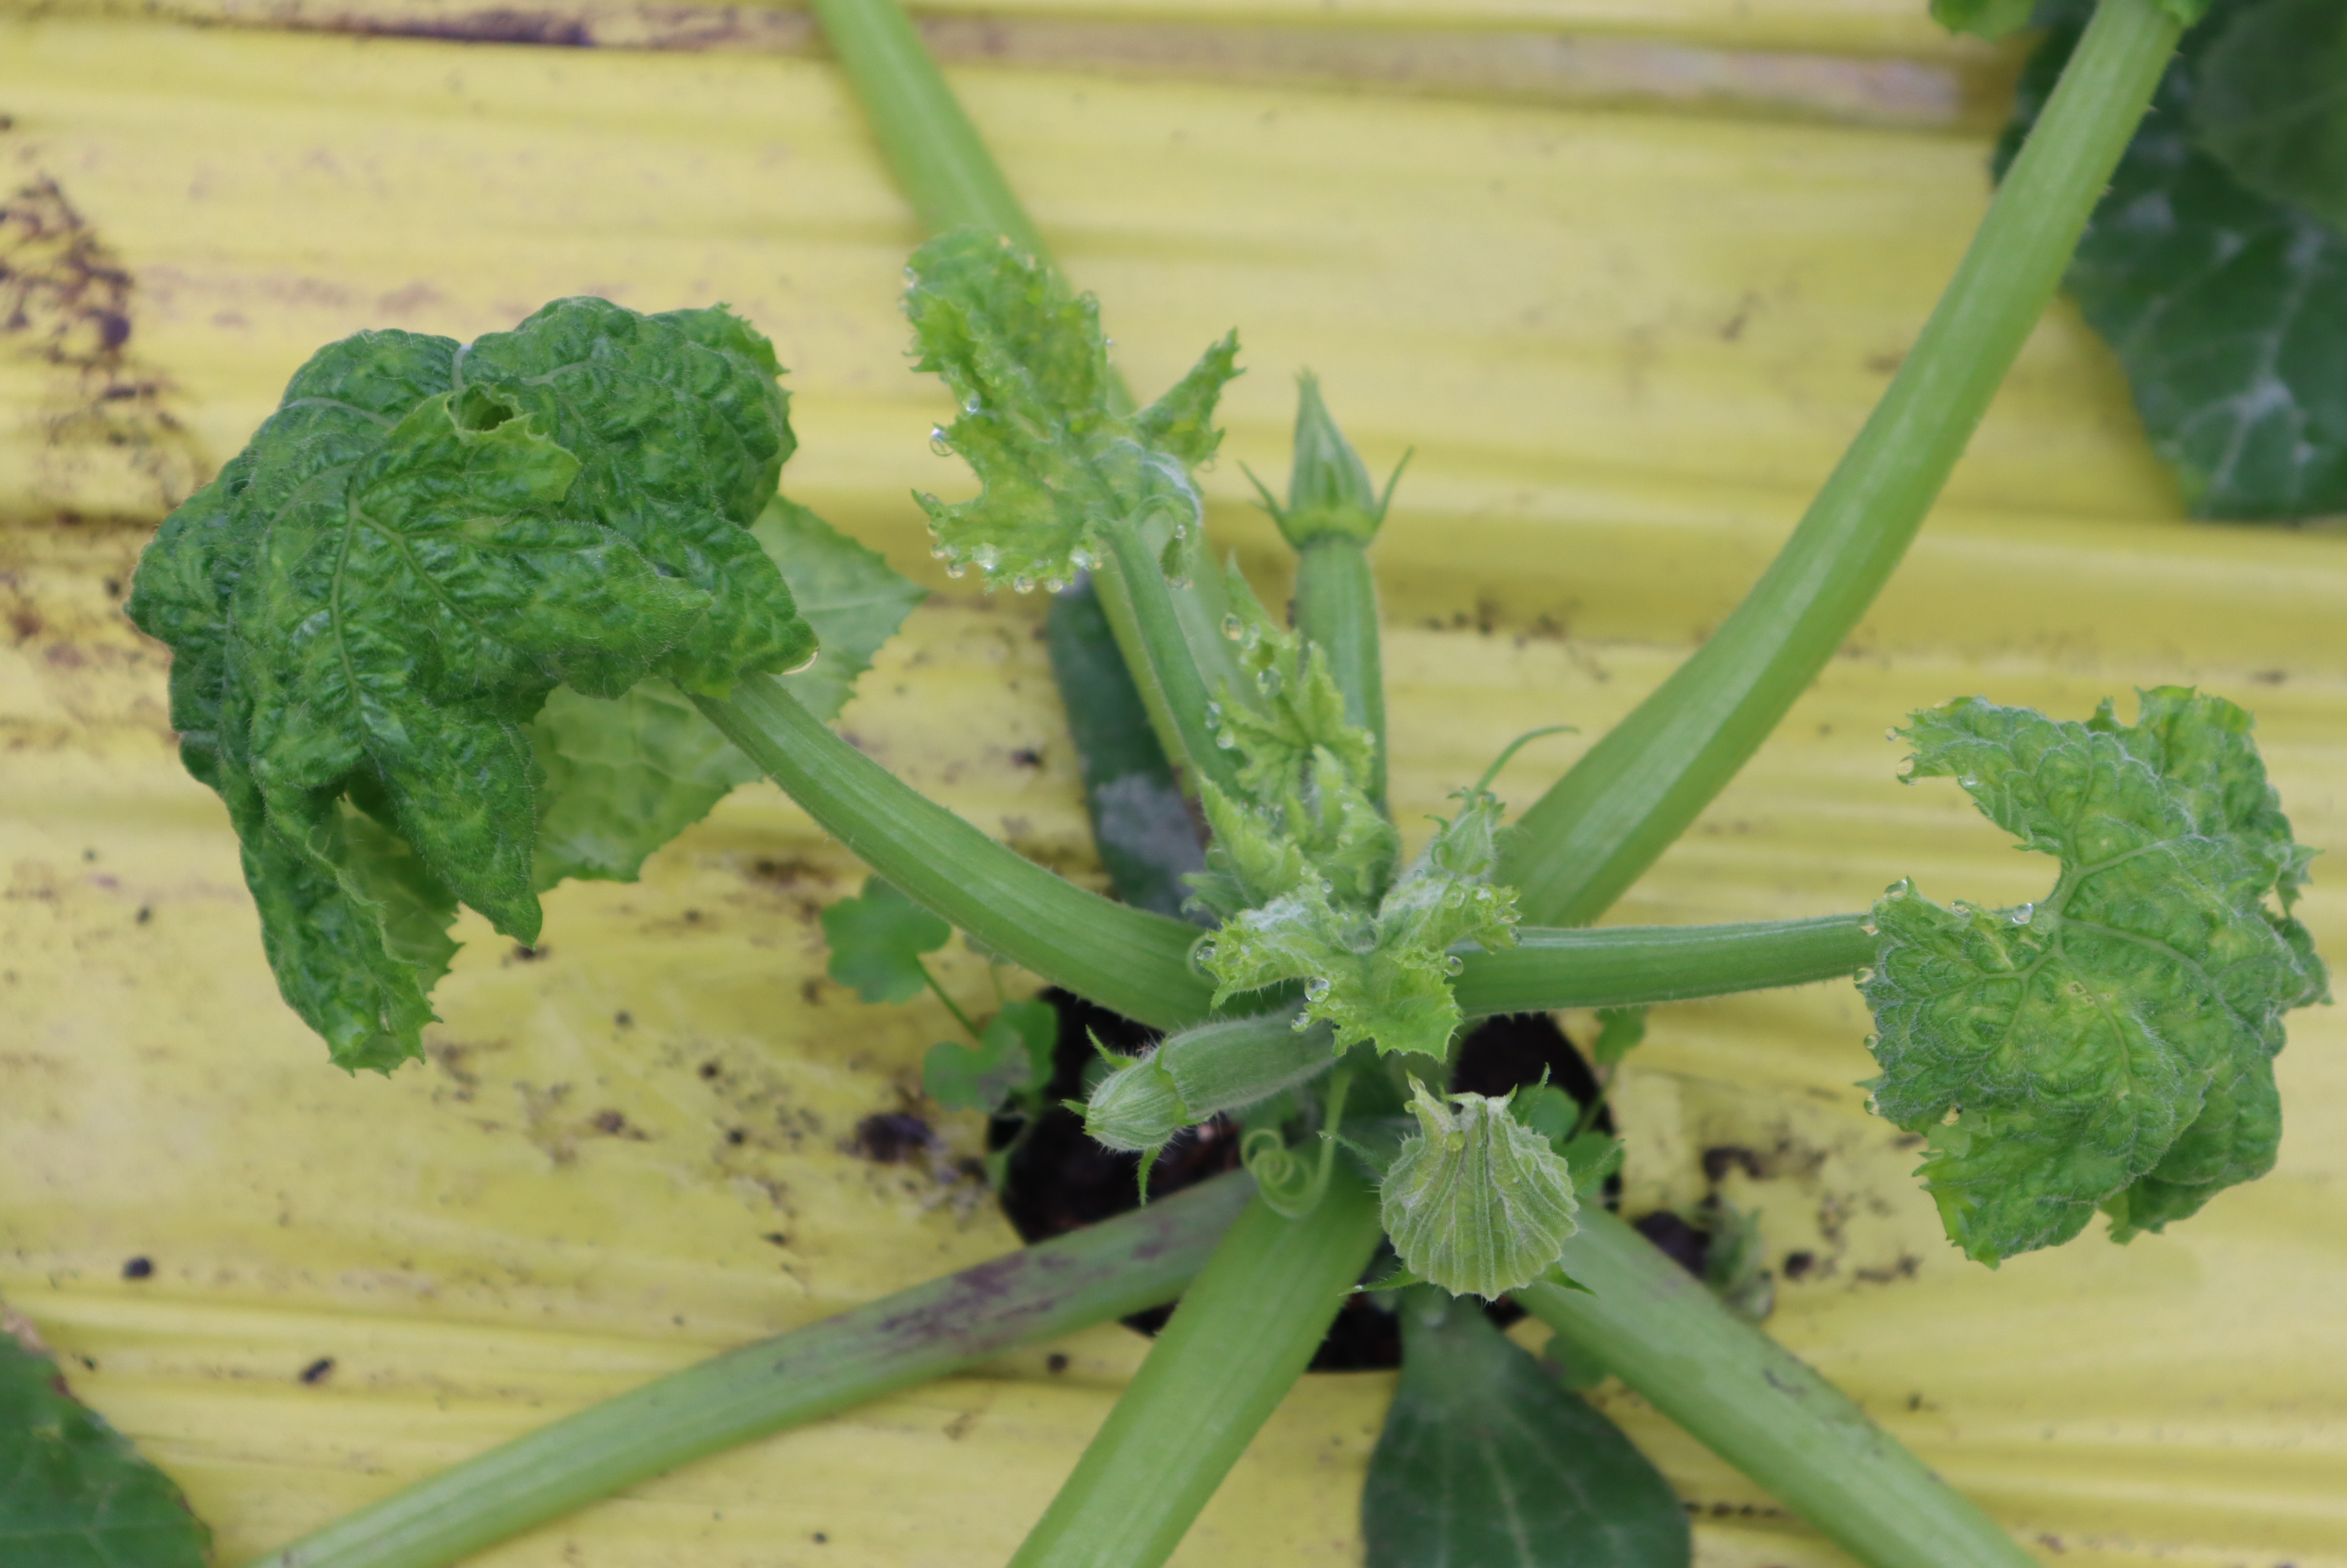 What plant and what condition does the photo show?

zucchini, virosis
